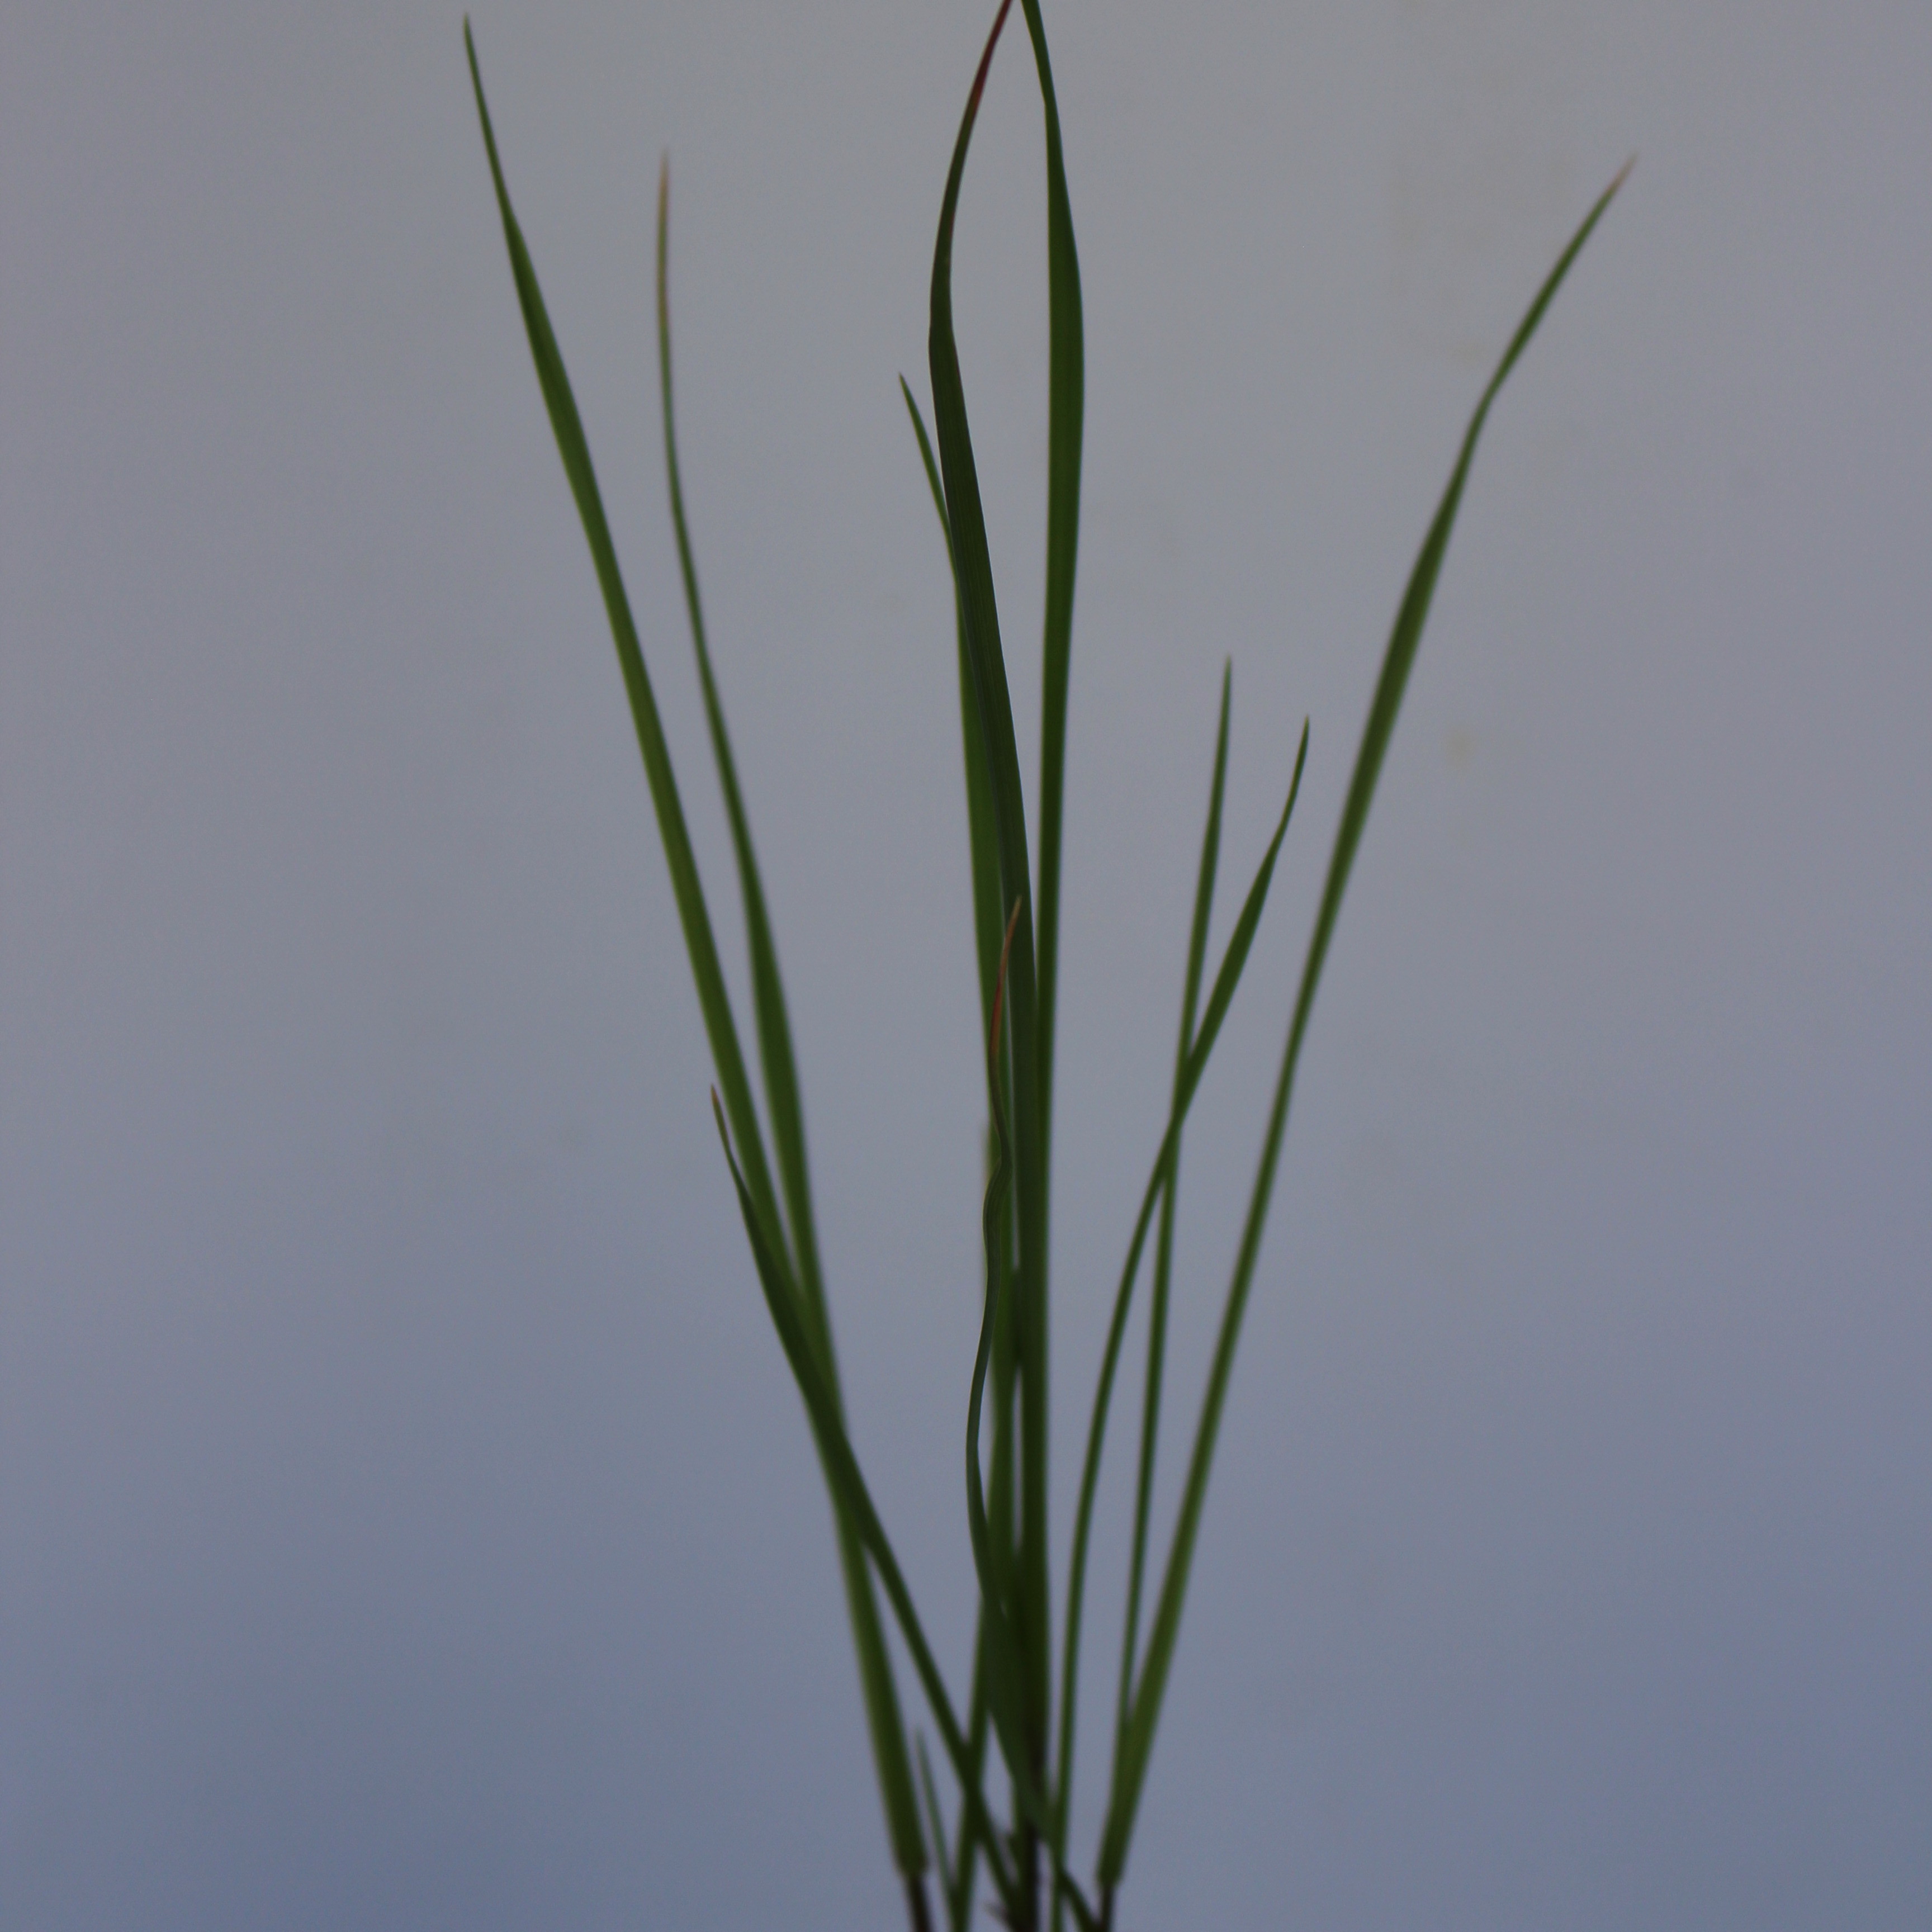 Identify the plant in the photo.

Lolium multiflorum
